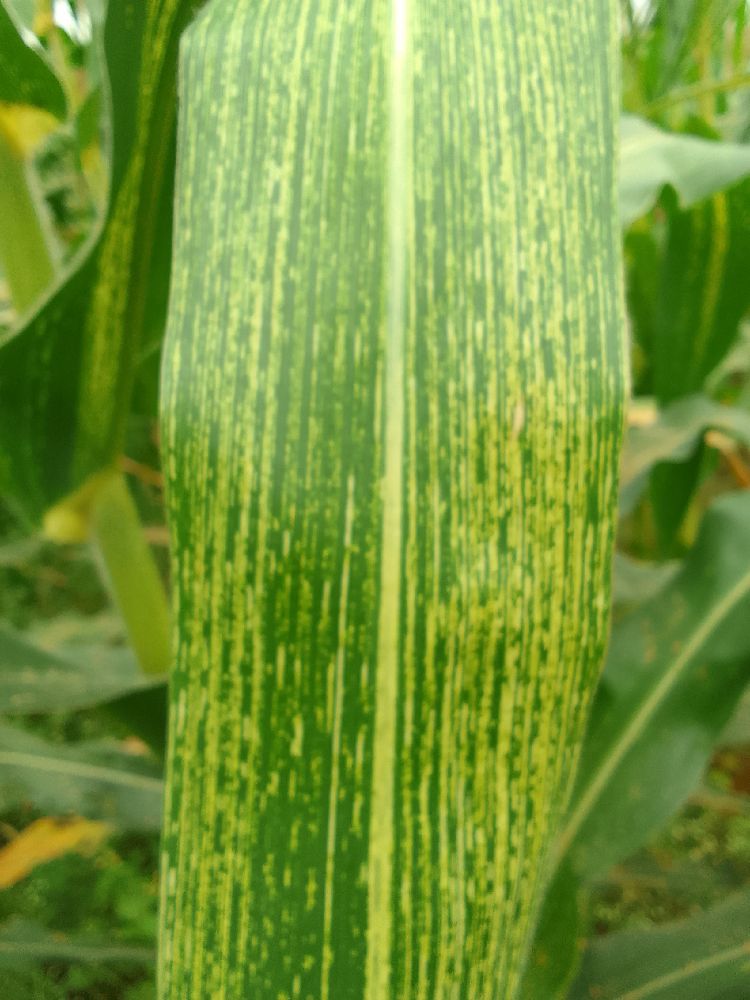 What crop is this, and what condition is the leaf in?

maize, maize streak virus
